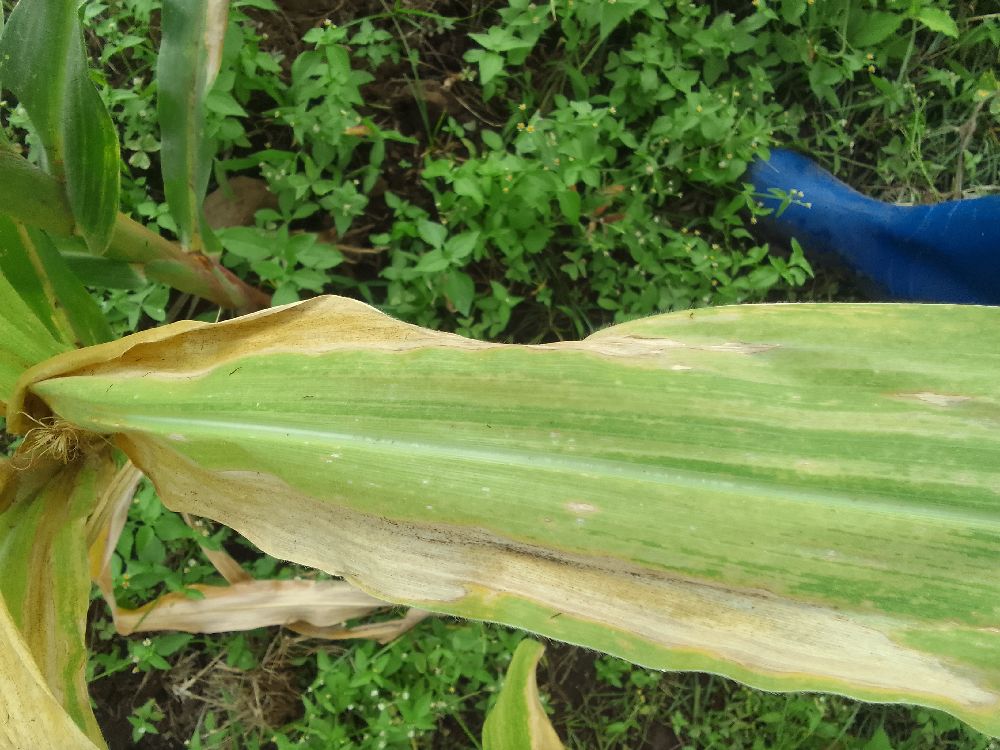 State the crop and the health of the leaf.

maize, maize lethal necrosis
